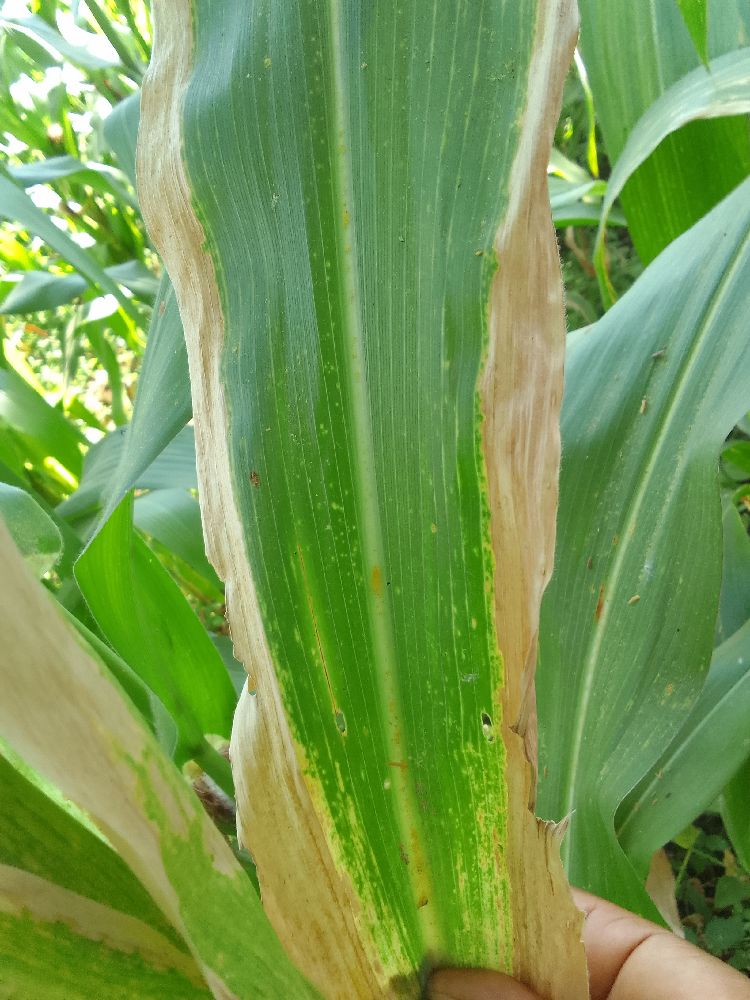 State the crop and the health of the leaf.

maize, maize lethal necrosis
